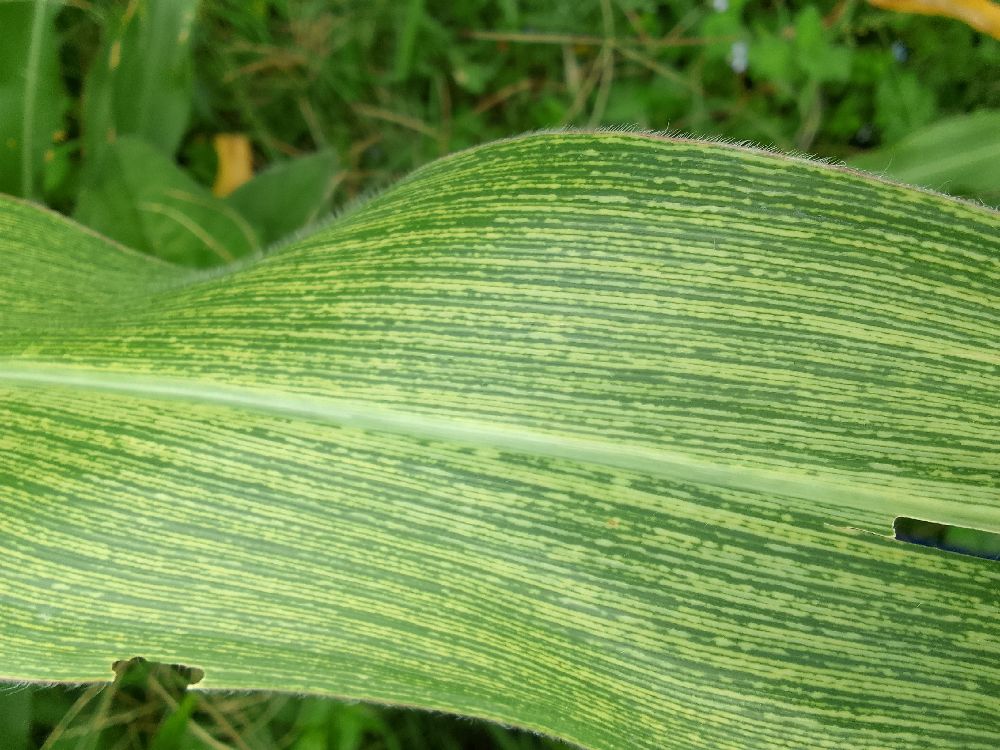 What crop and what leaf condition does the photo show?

maize, maize streak virus
